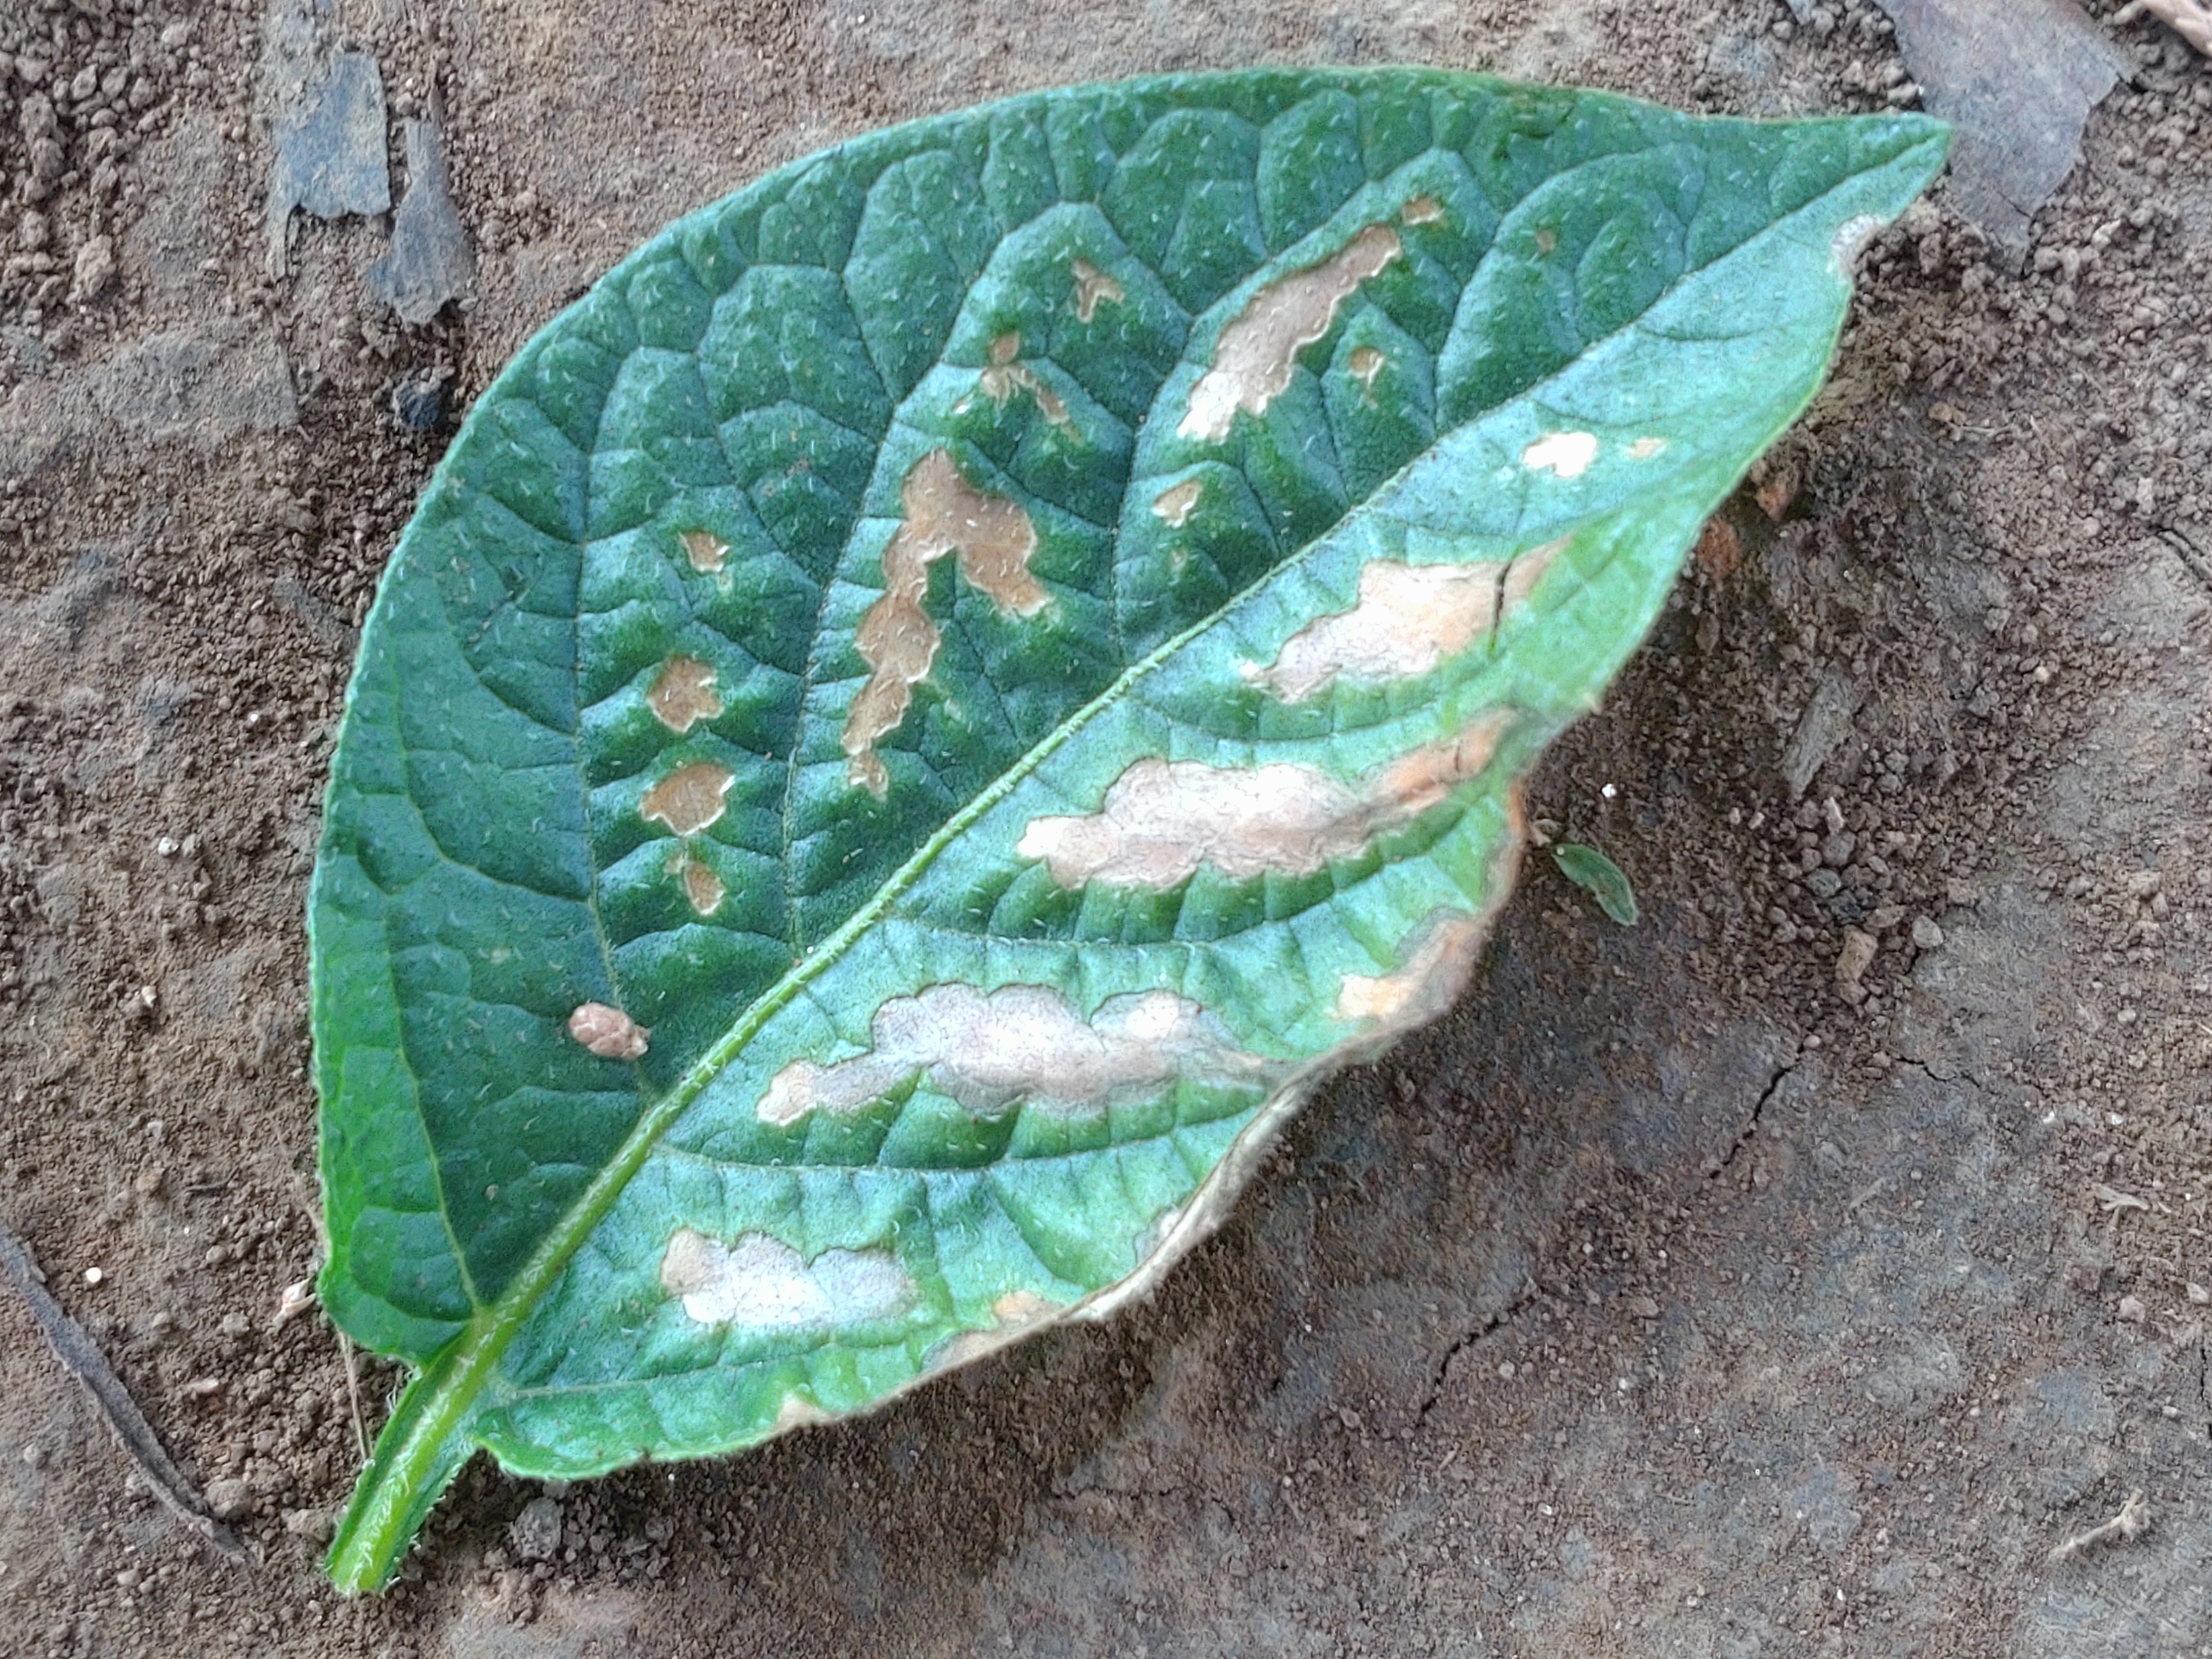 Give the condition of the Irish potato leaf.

early blight
